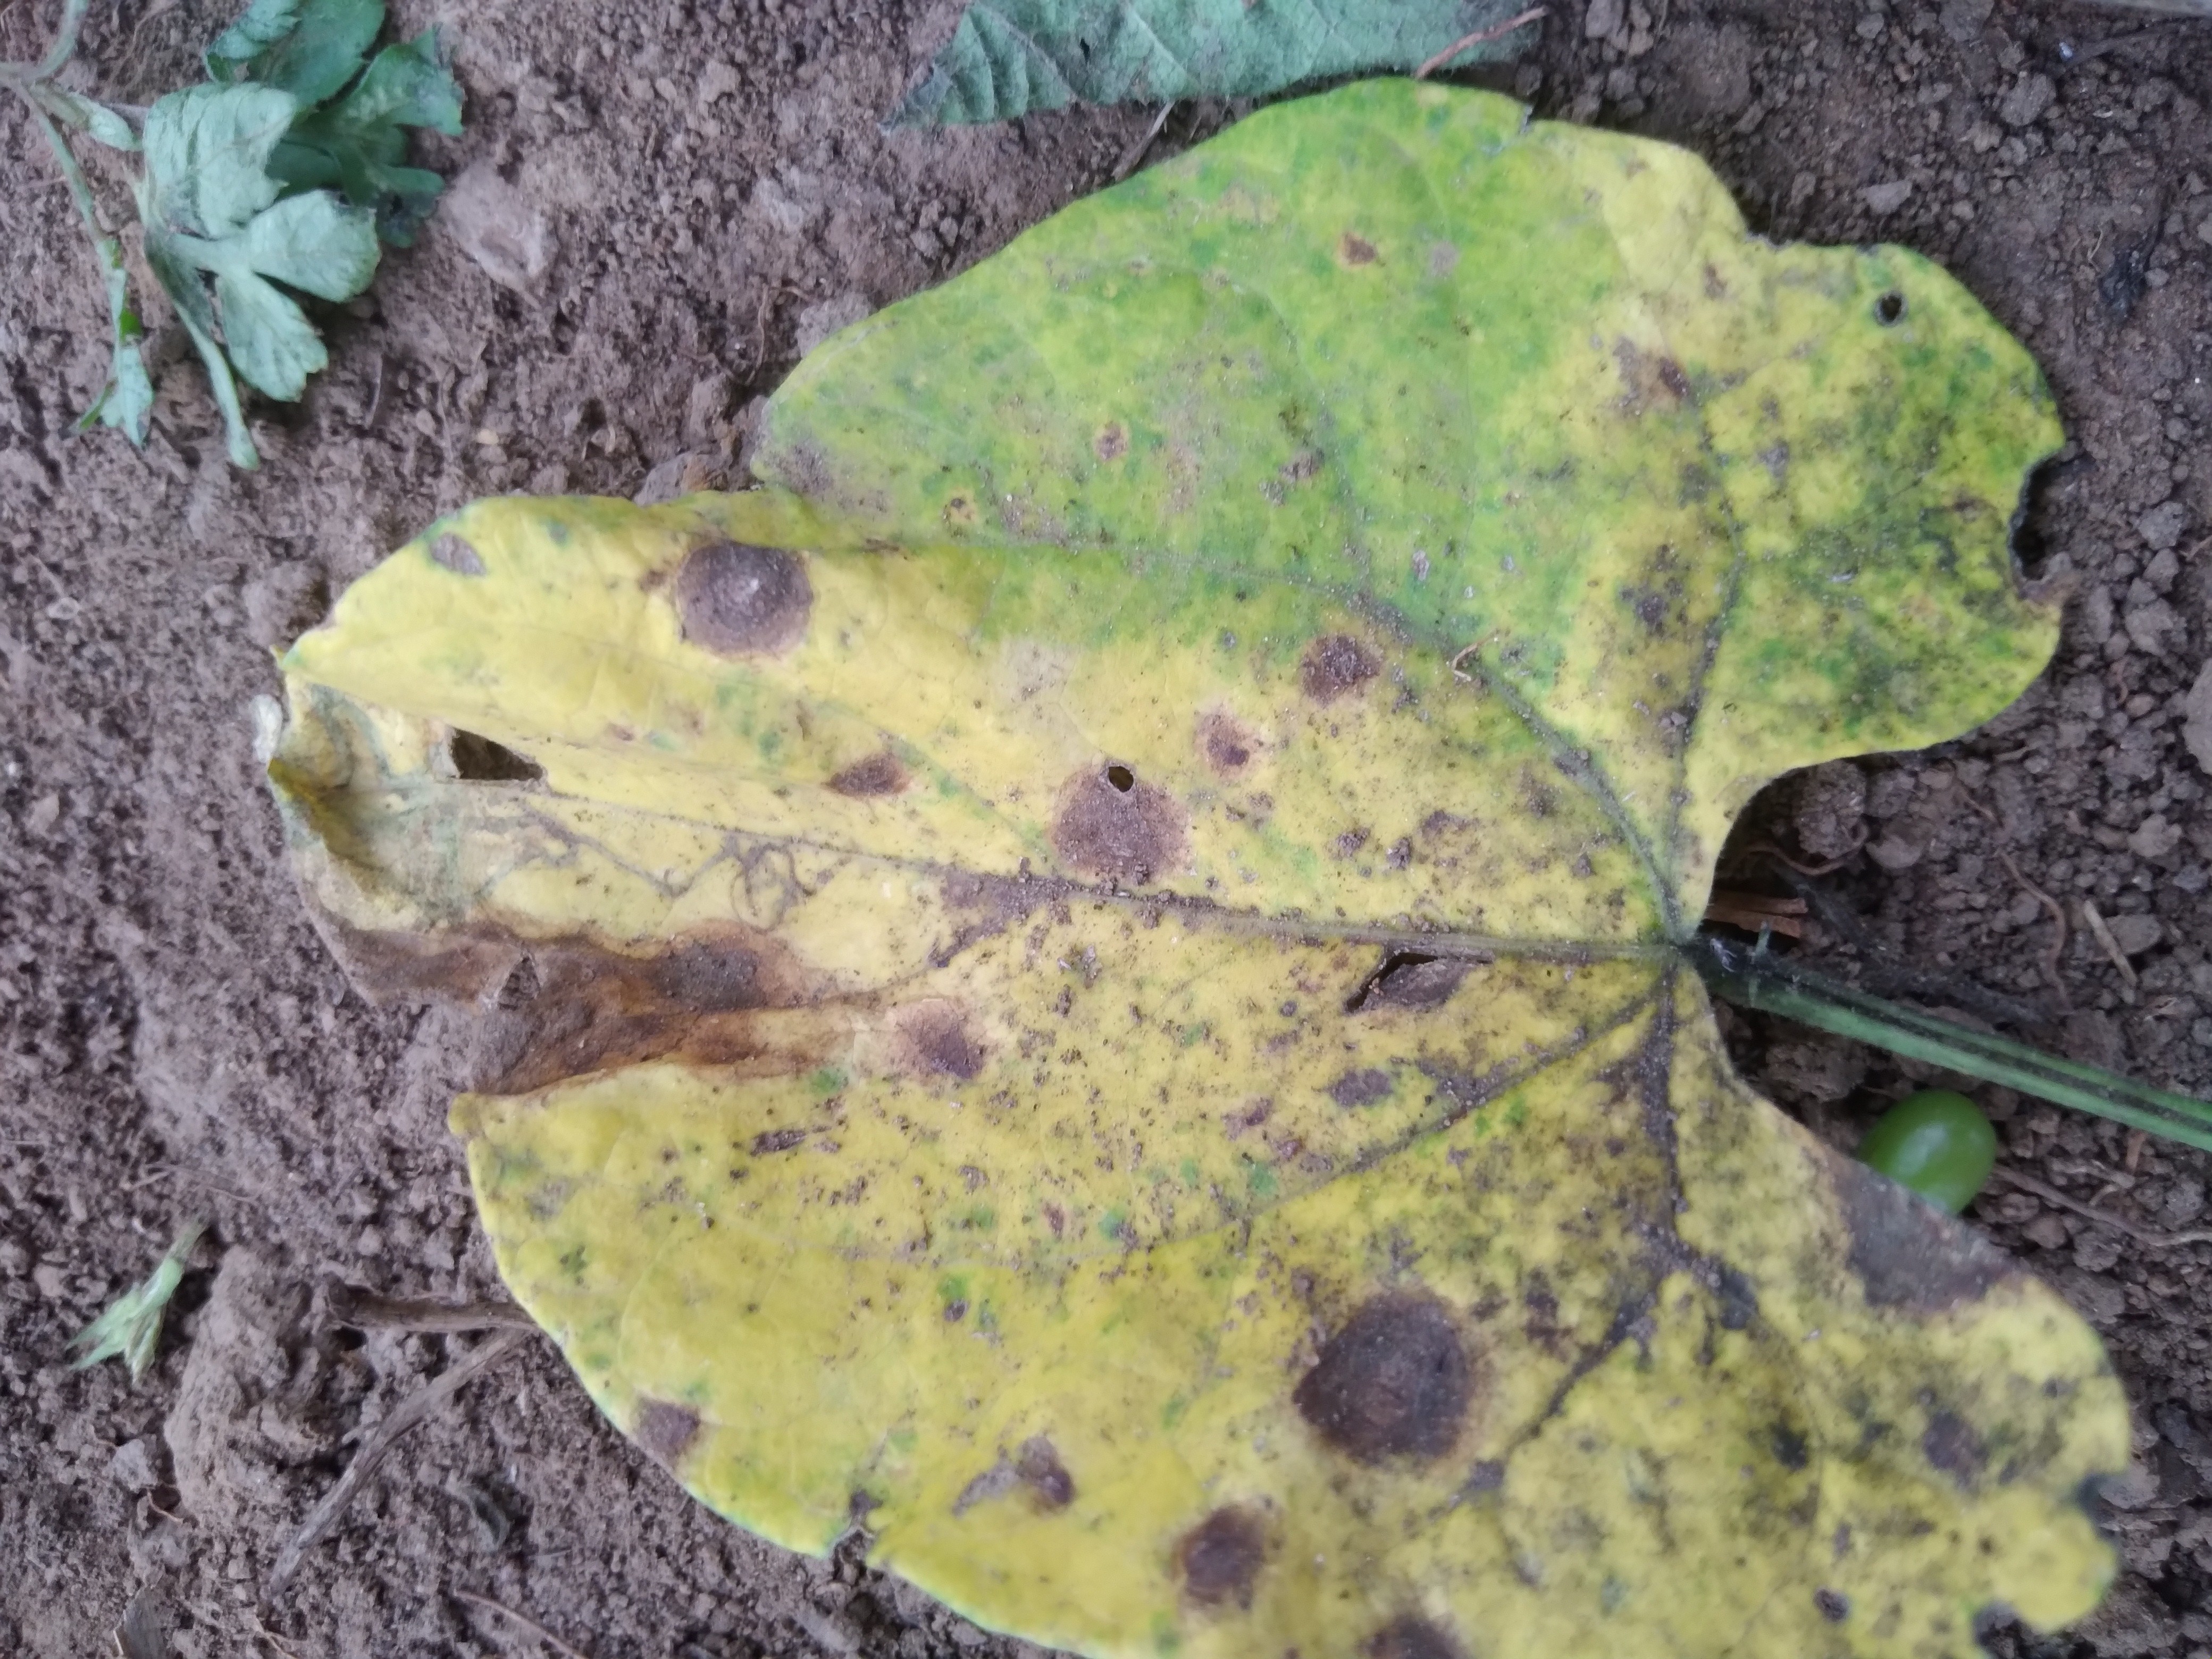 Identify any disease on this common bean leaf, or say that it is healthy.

rust
